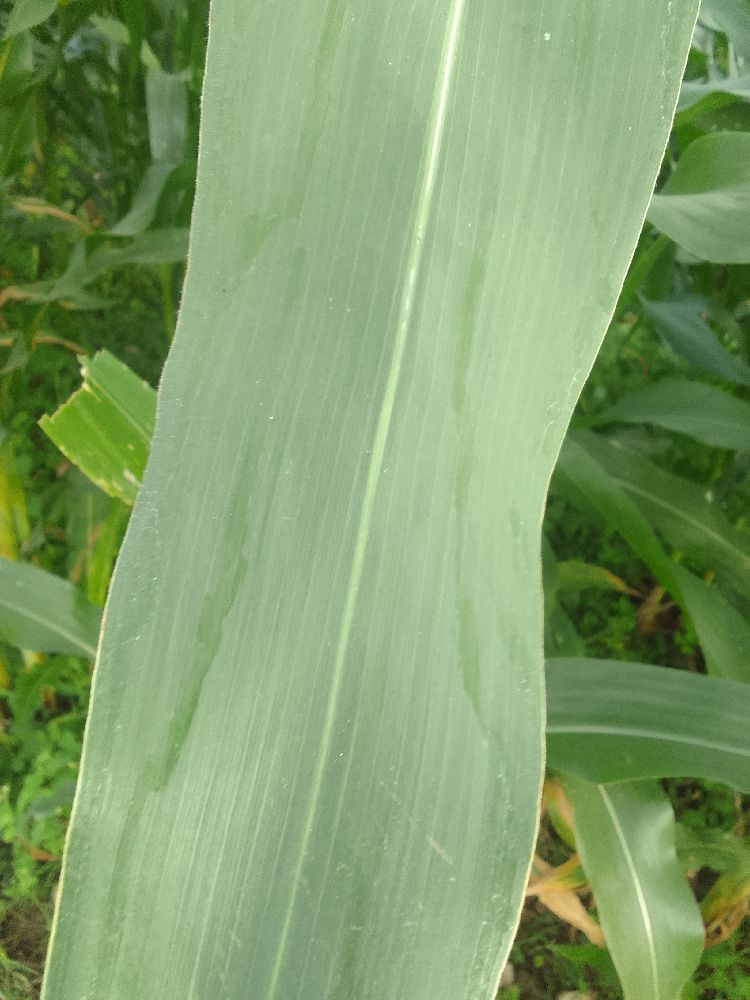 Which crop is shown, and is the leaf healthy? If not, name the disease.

maize, healthy
